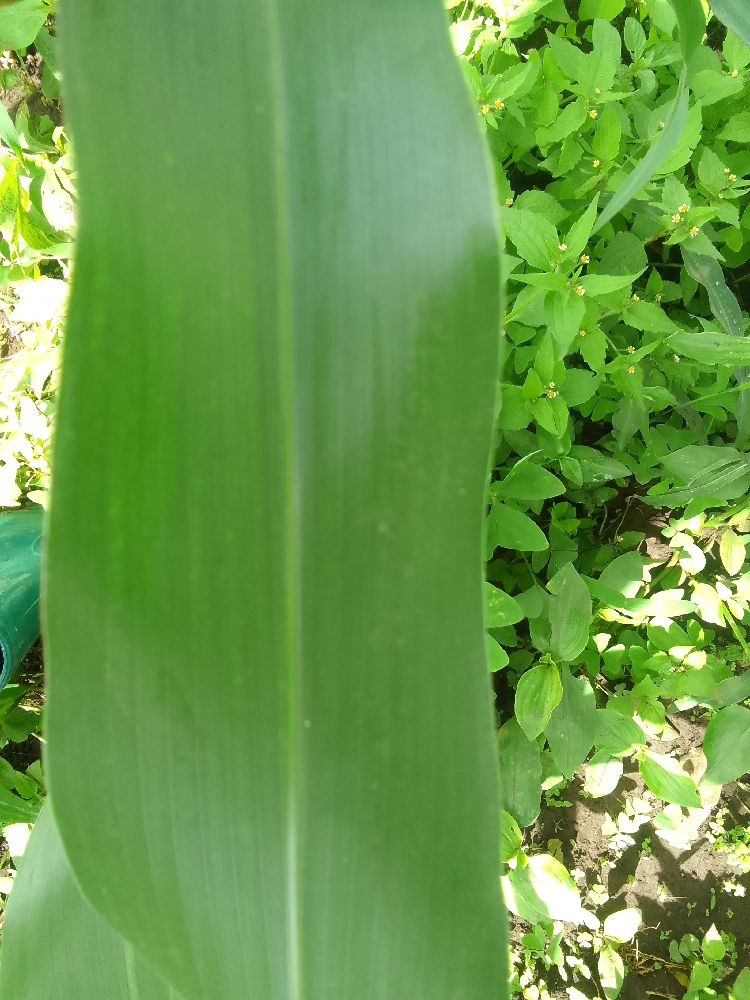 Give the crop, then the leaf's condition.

maize, healthy
